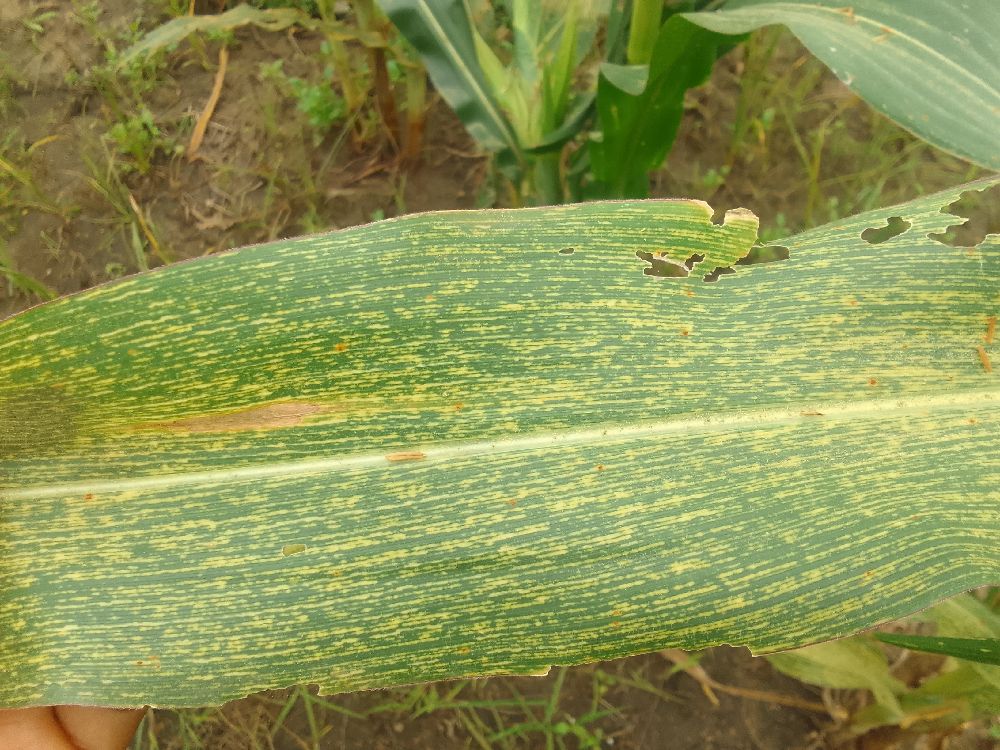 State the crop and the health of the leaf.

maize, maize streak virus
